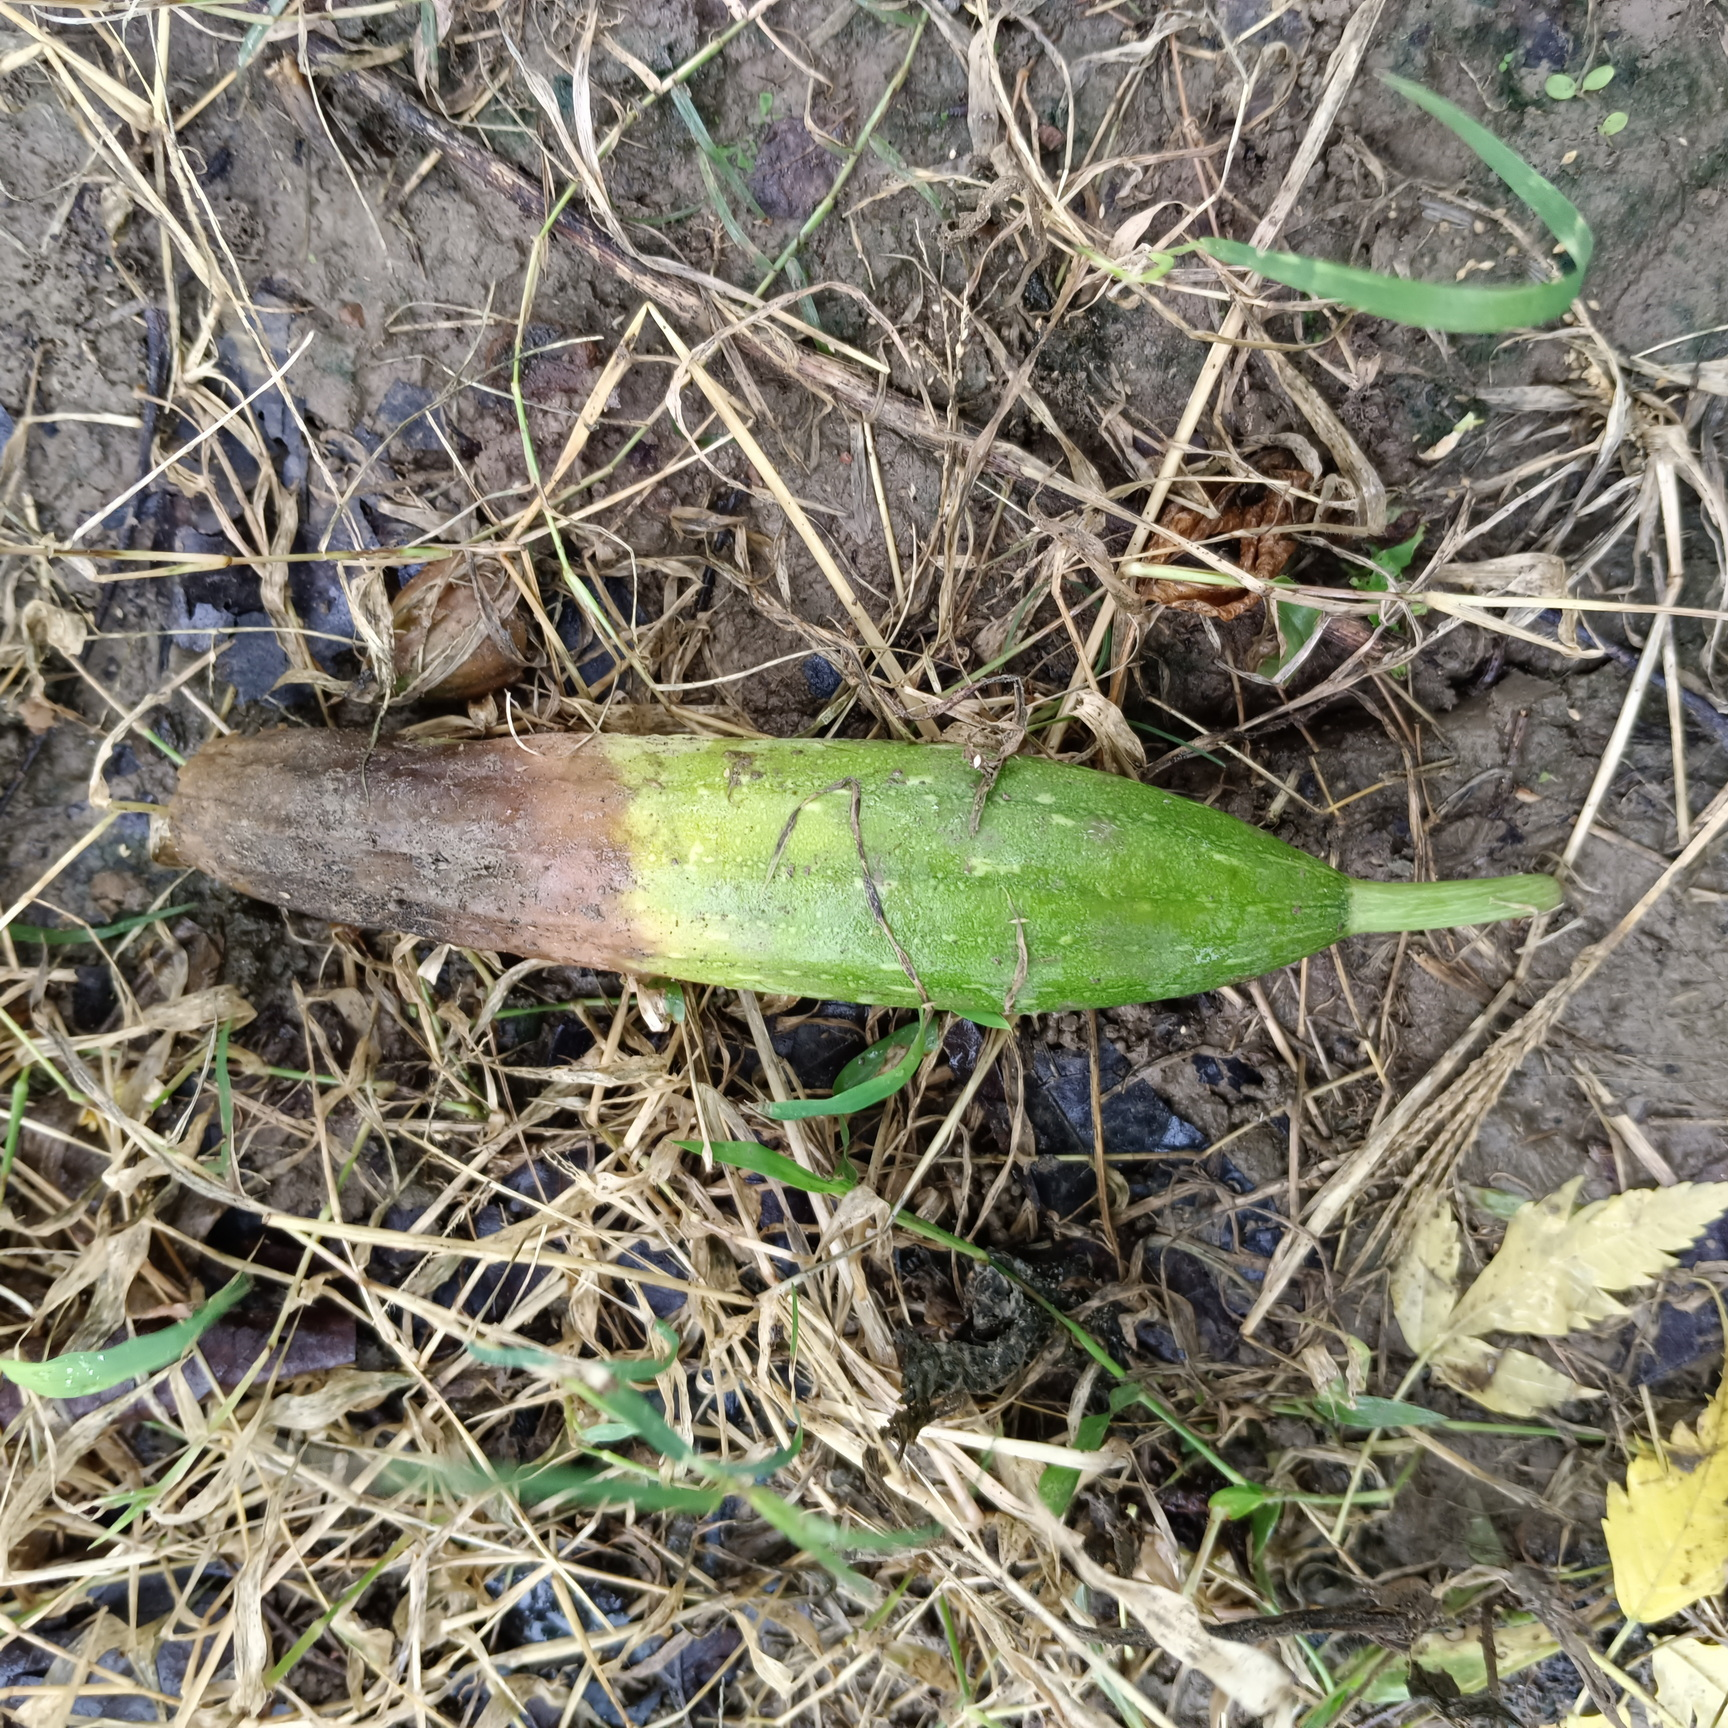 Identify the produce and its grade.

luffa, faulty
